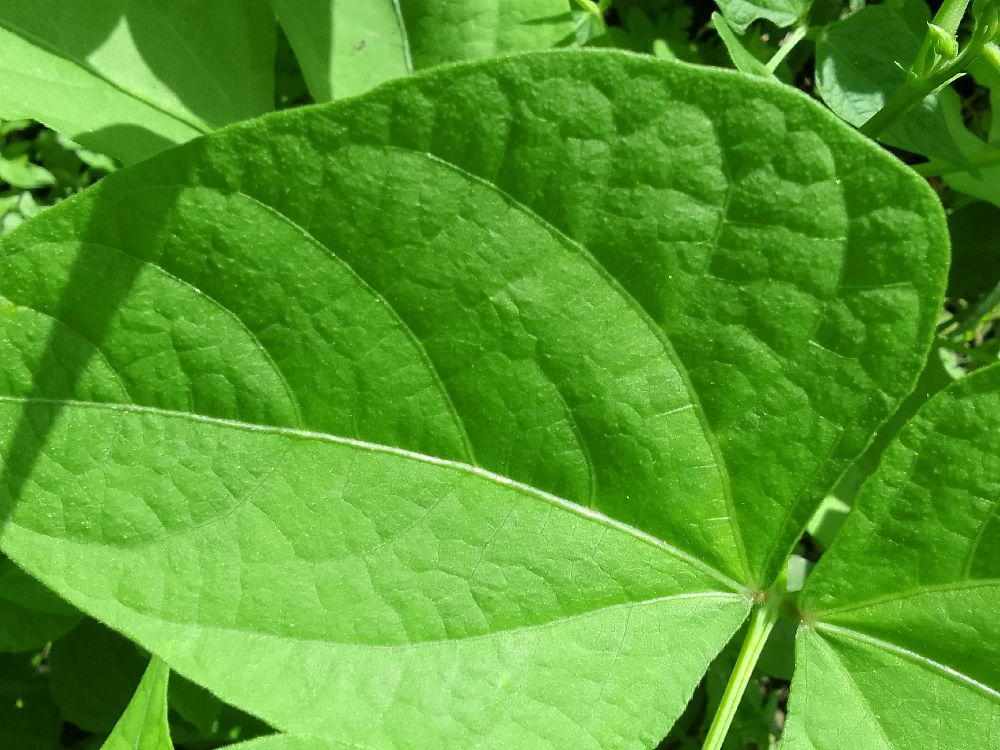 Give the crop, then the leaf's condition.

common bean, healthy
